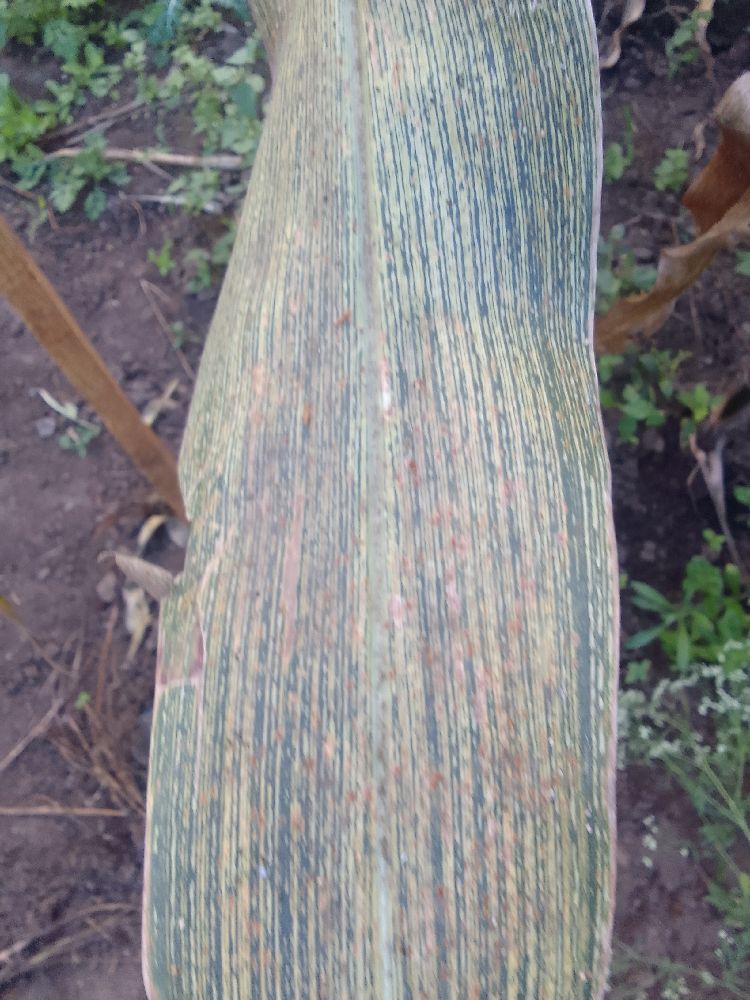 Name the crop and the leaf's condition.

maize, maize streak virus
